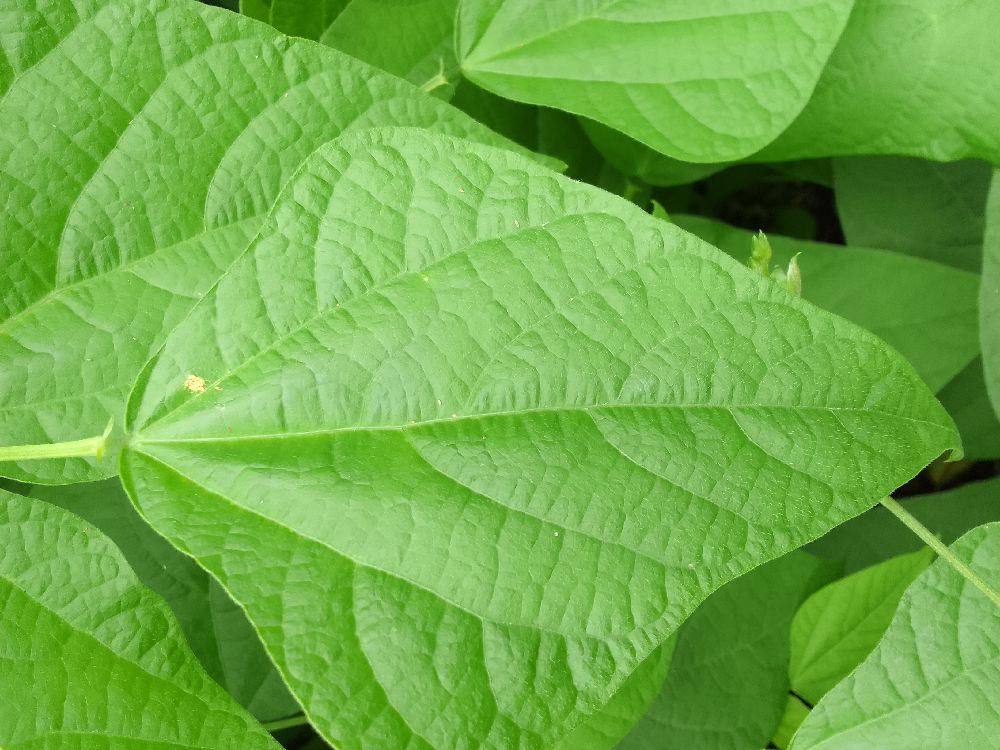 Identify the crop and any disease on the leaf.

common bean, healthy
